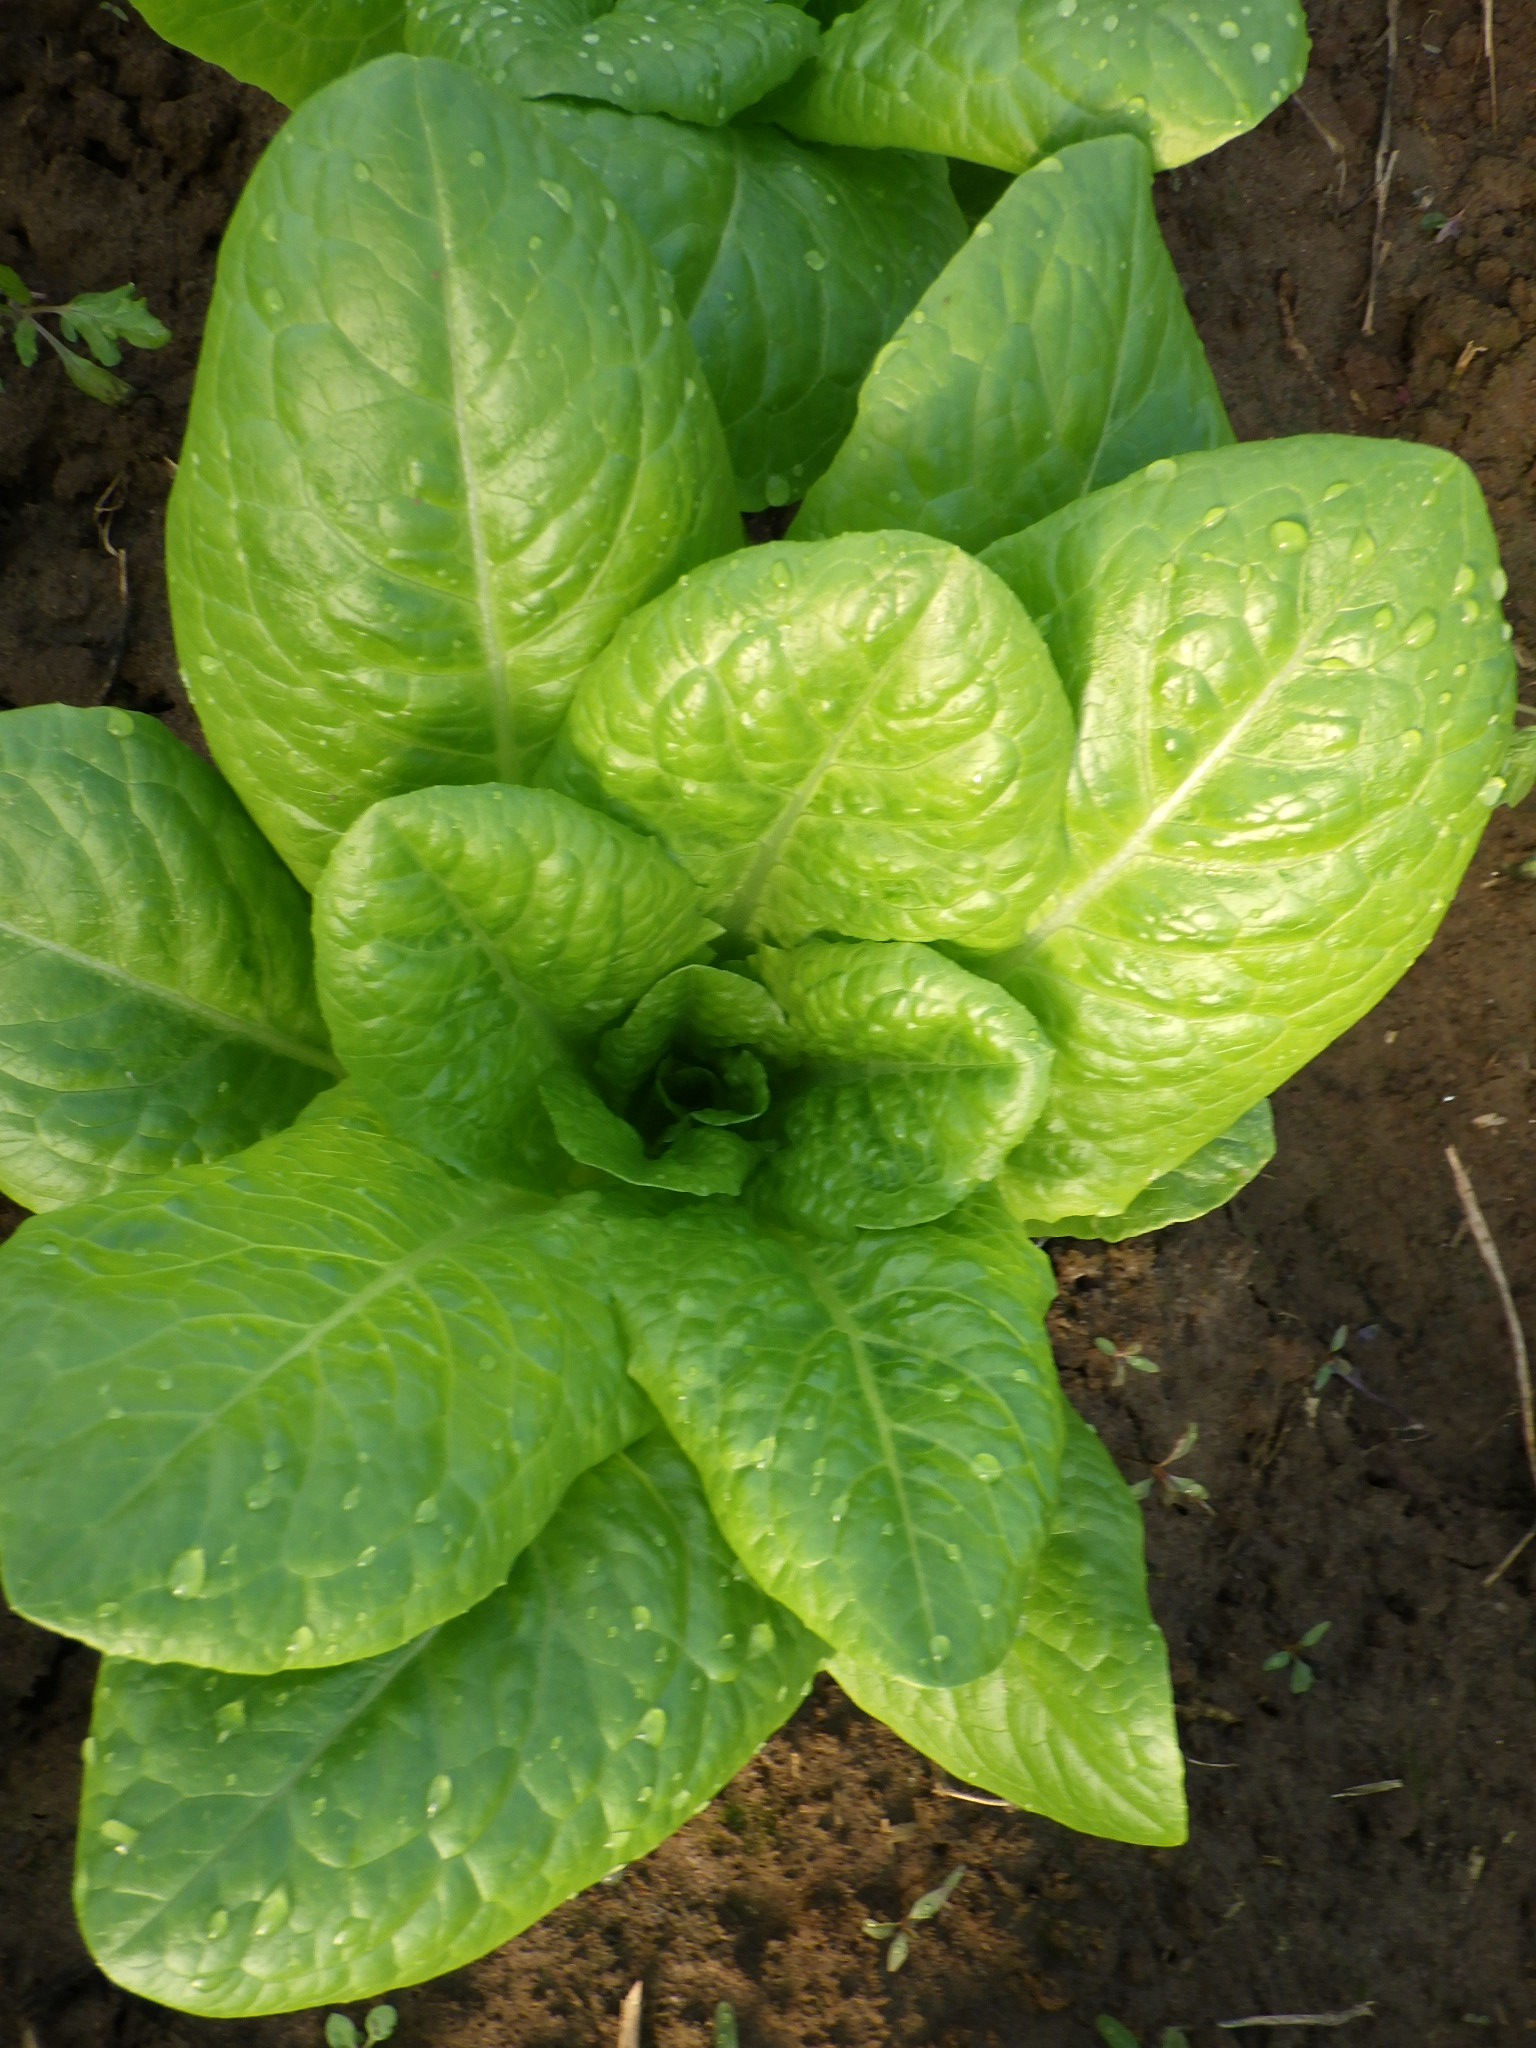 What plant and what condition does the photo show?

lettuce, healthy
